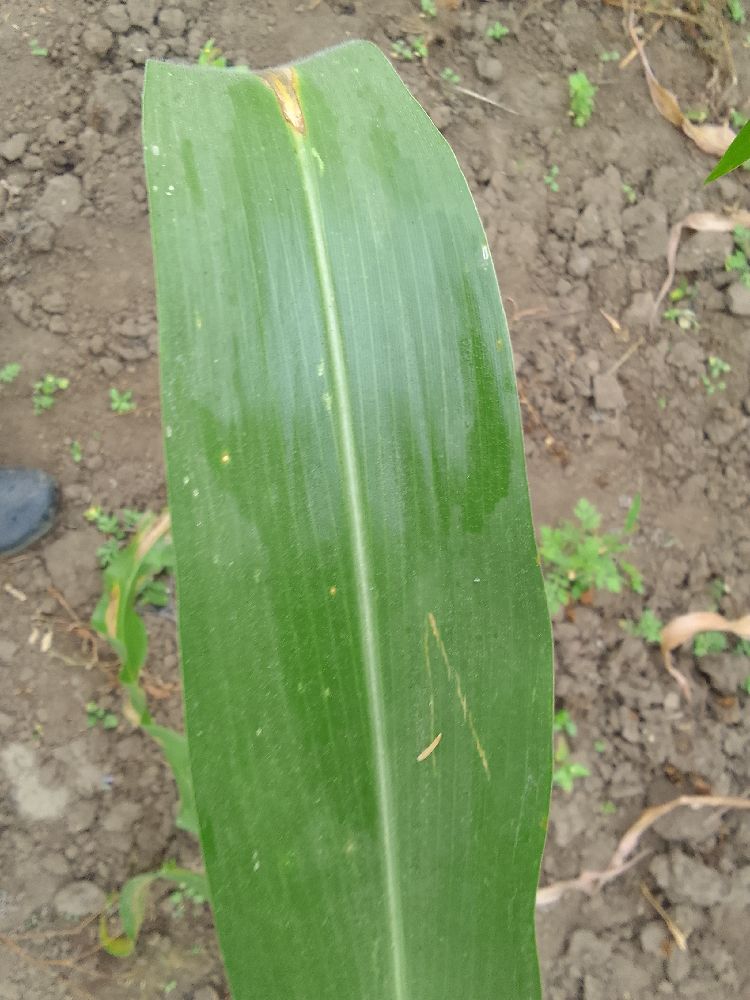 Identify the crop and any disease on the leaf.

maize, healthy
